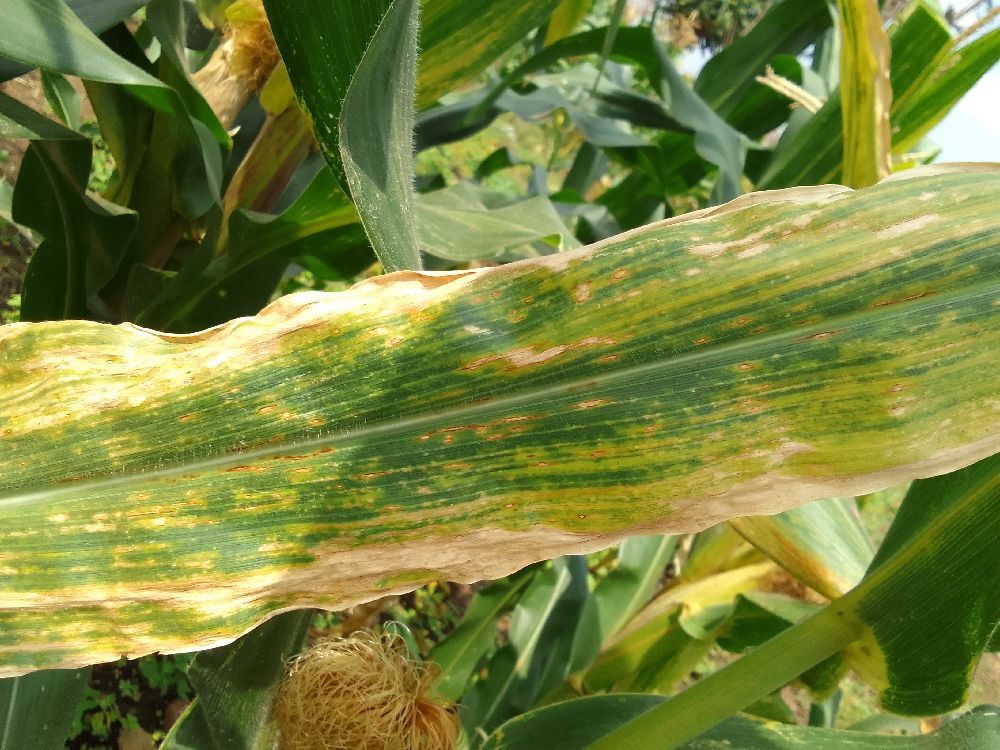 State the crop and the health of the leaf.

maize, maize lethal necrosis
